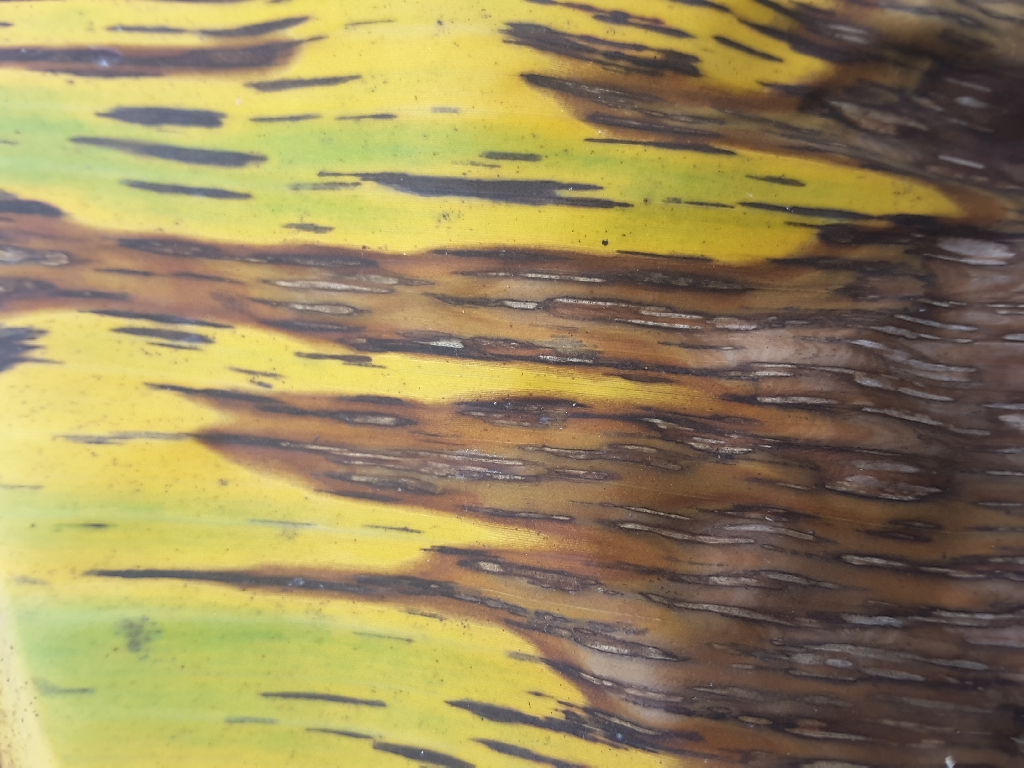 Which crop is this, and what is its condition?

banana, black sigatoka
